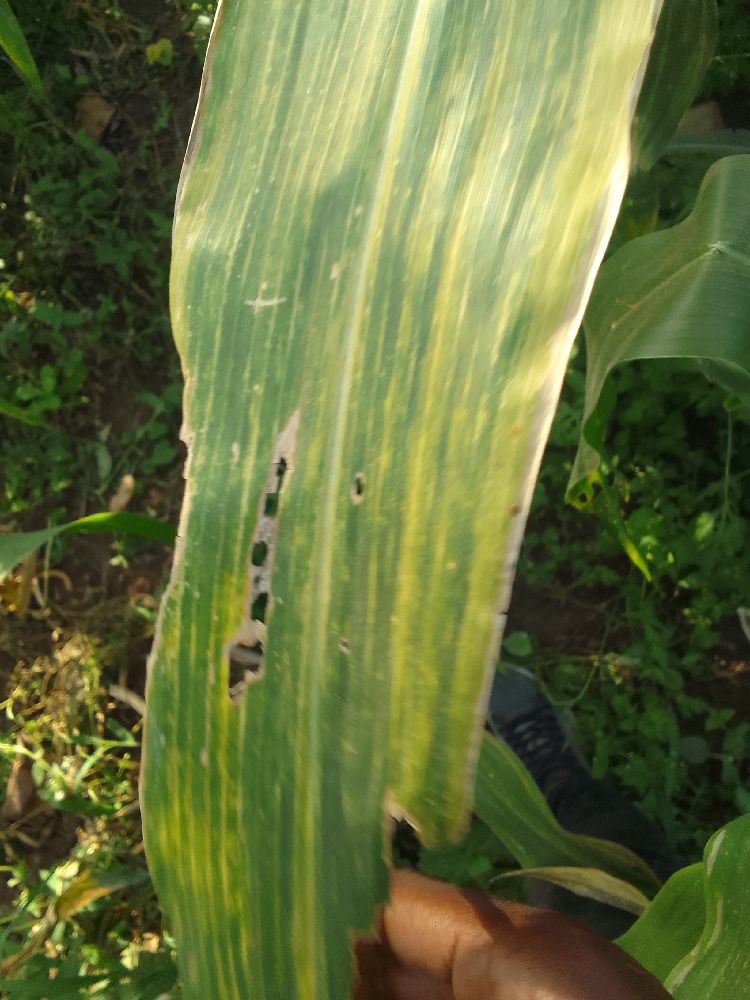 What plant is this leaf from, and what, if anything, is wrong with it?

maize, maize lethal necrosis
